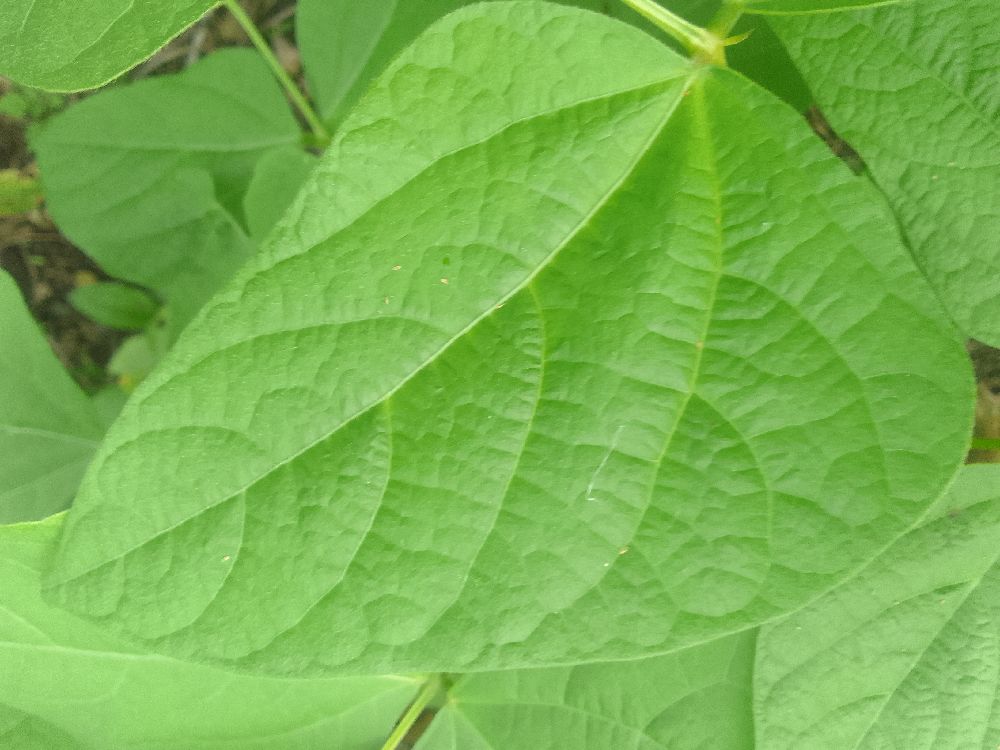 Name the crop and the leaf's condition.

common bean, healthy
